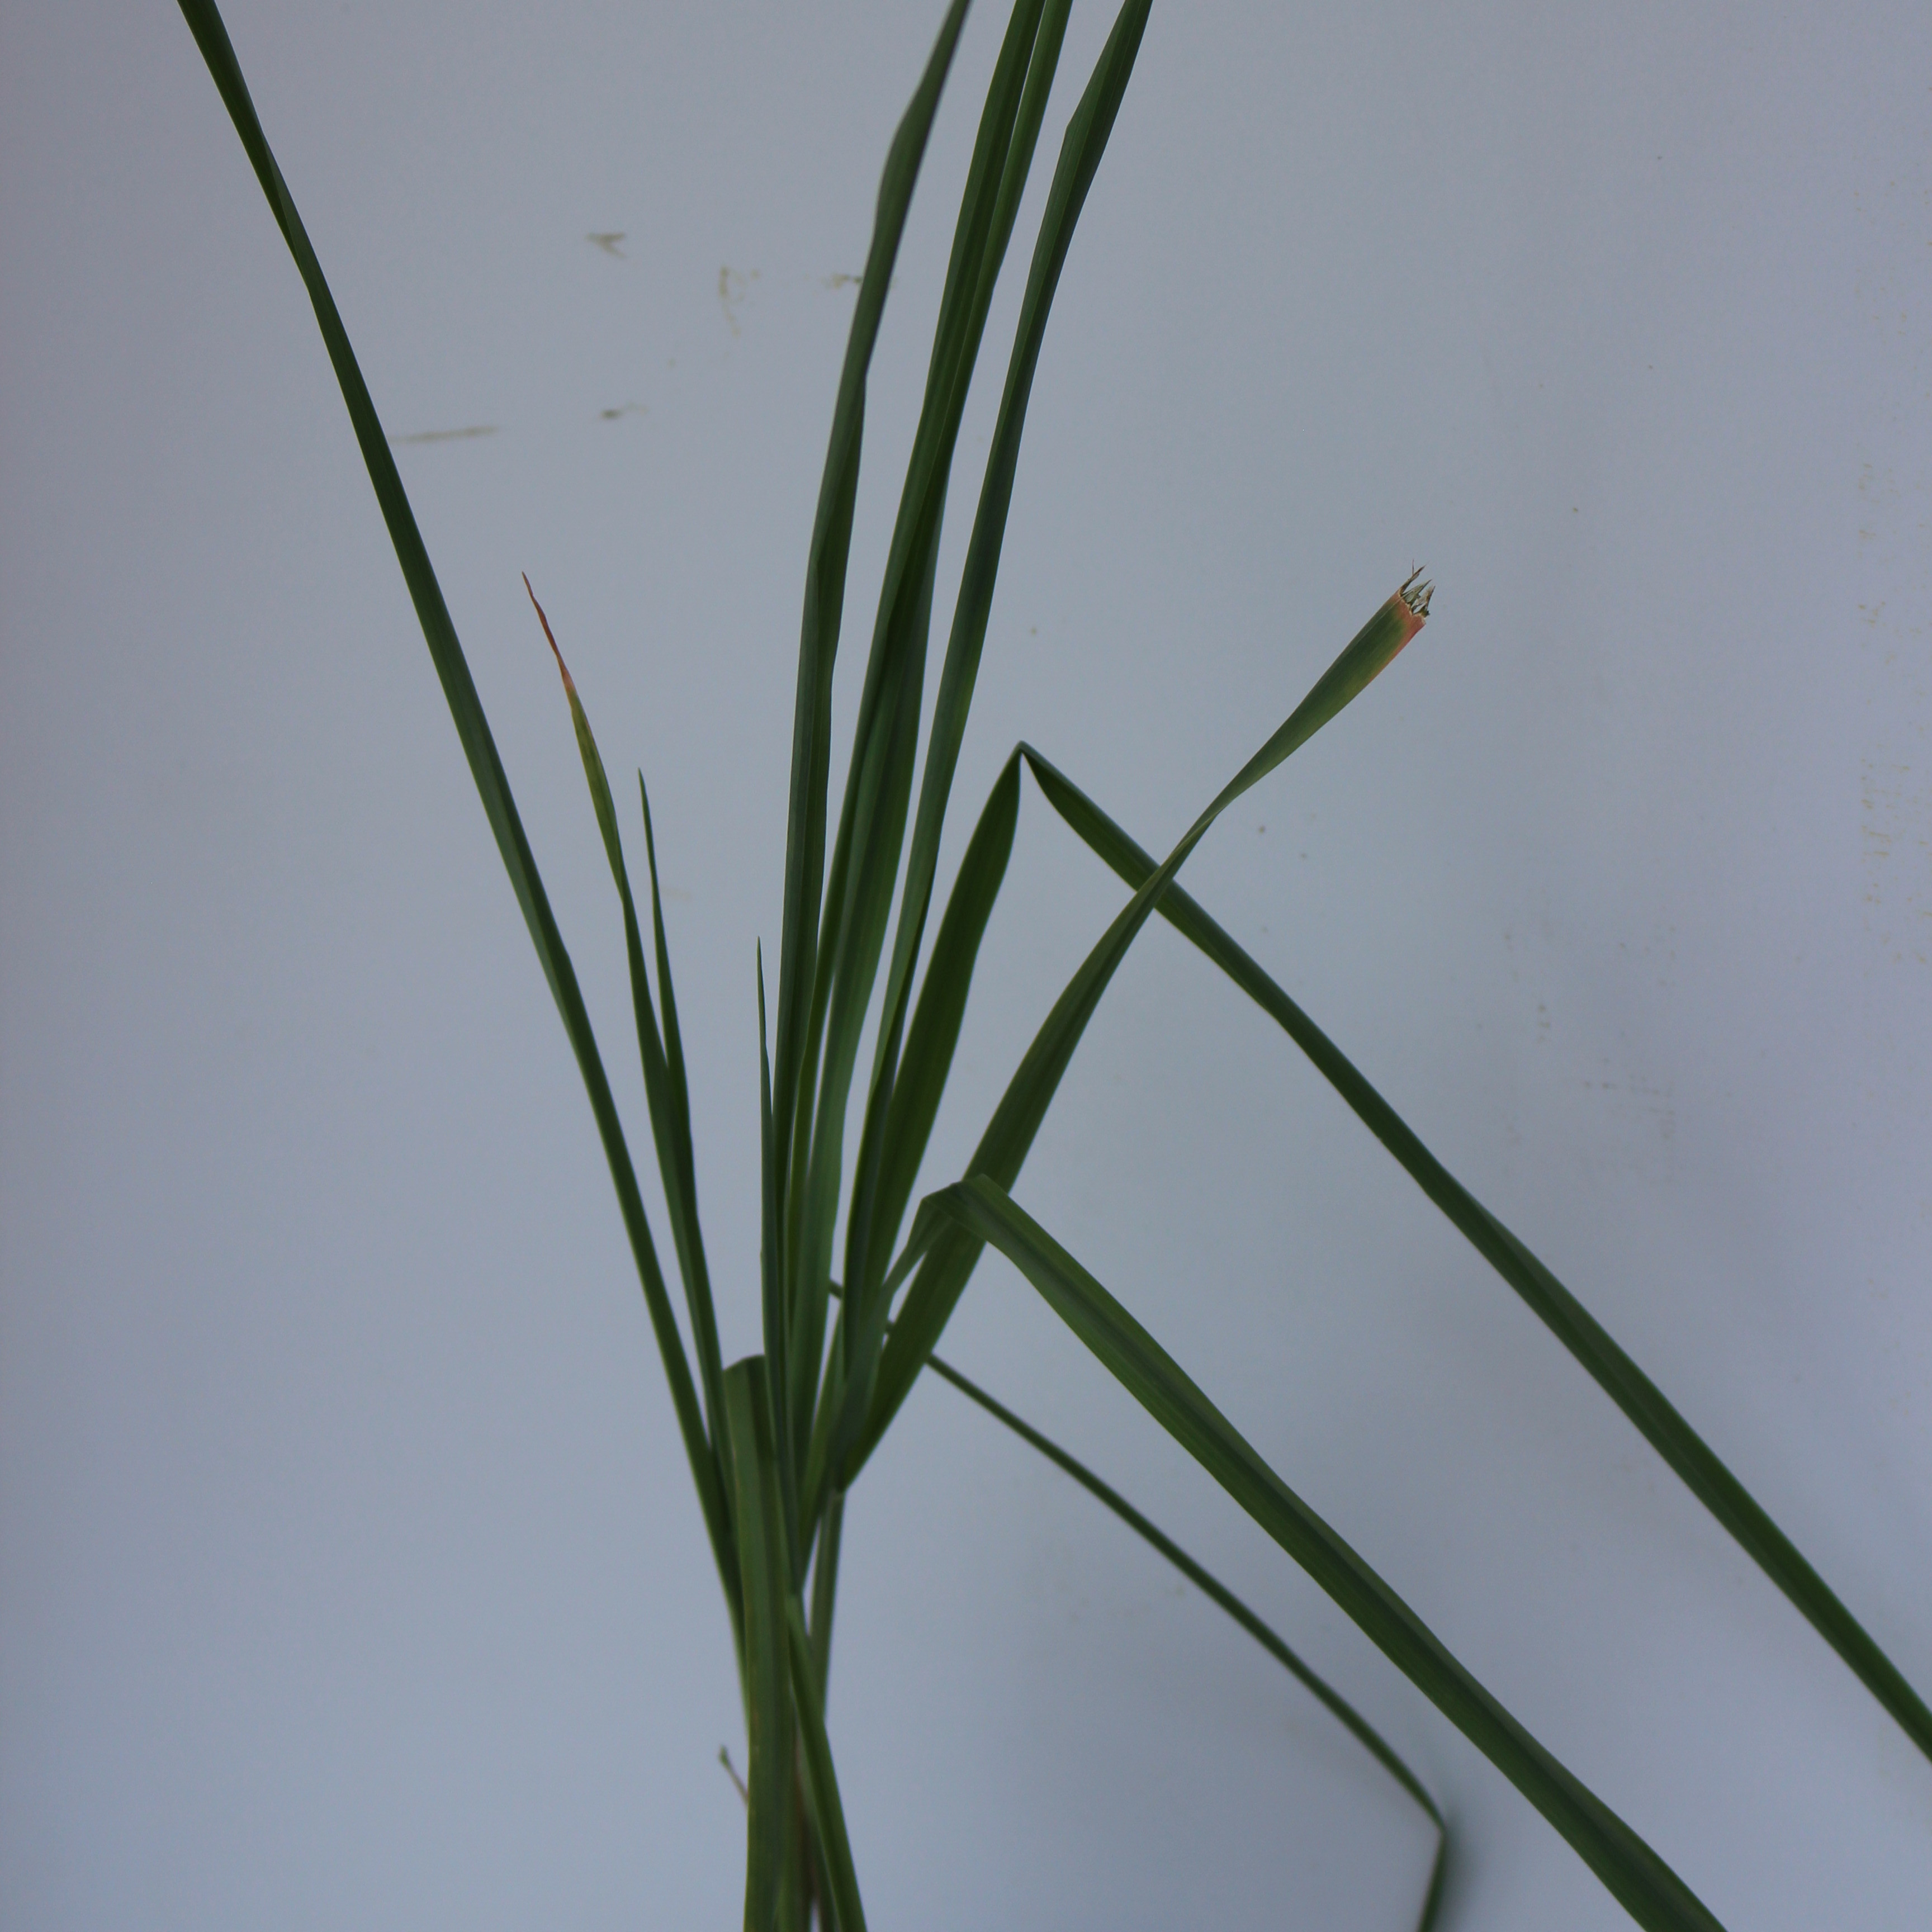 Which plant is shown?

Avena sterilis
